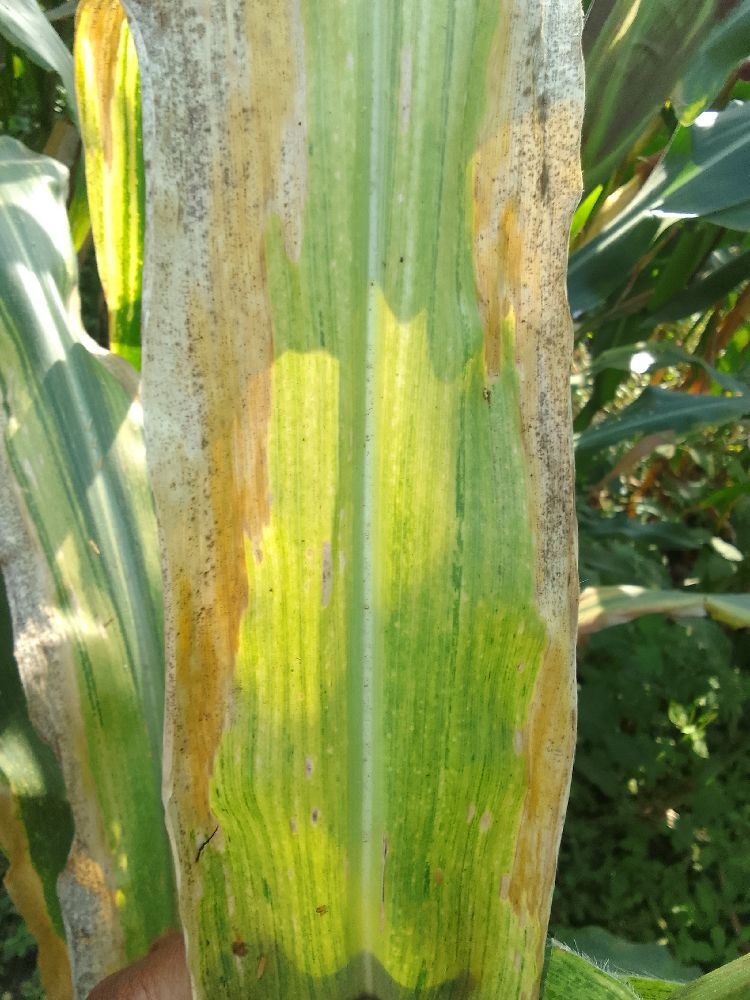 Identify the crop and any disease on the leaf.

maize, maize lethal necrosis
